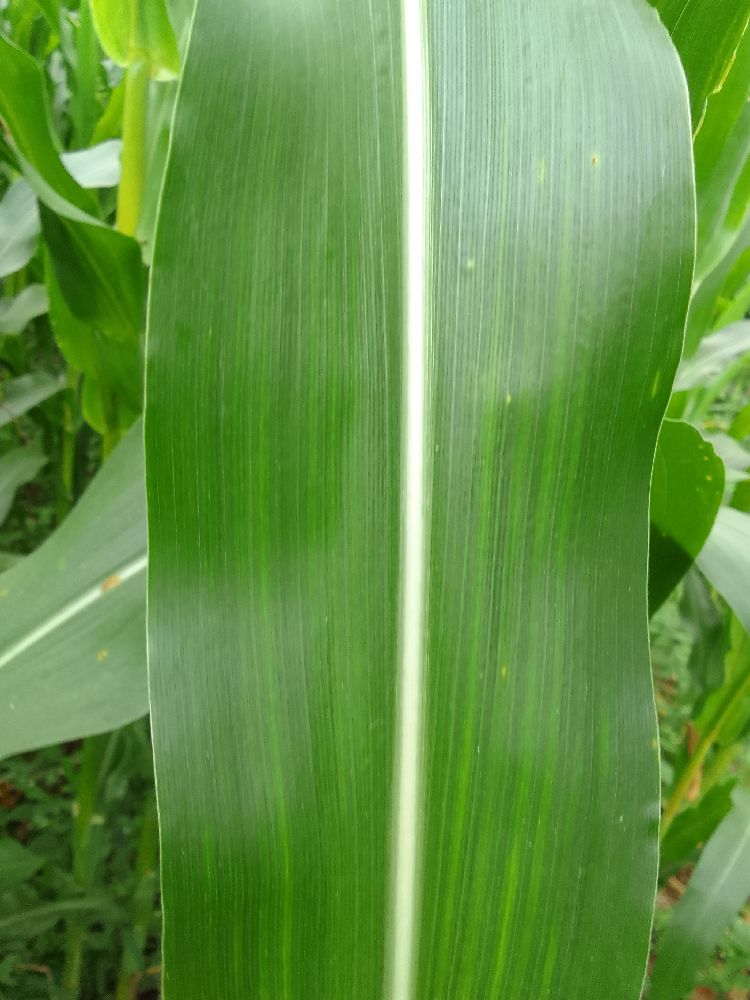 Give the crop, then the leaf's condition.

maize, healthy
